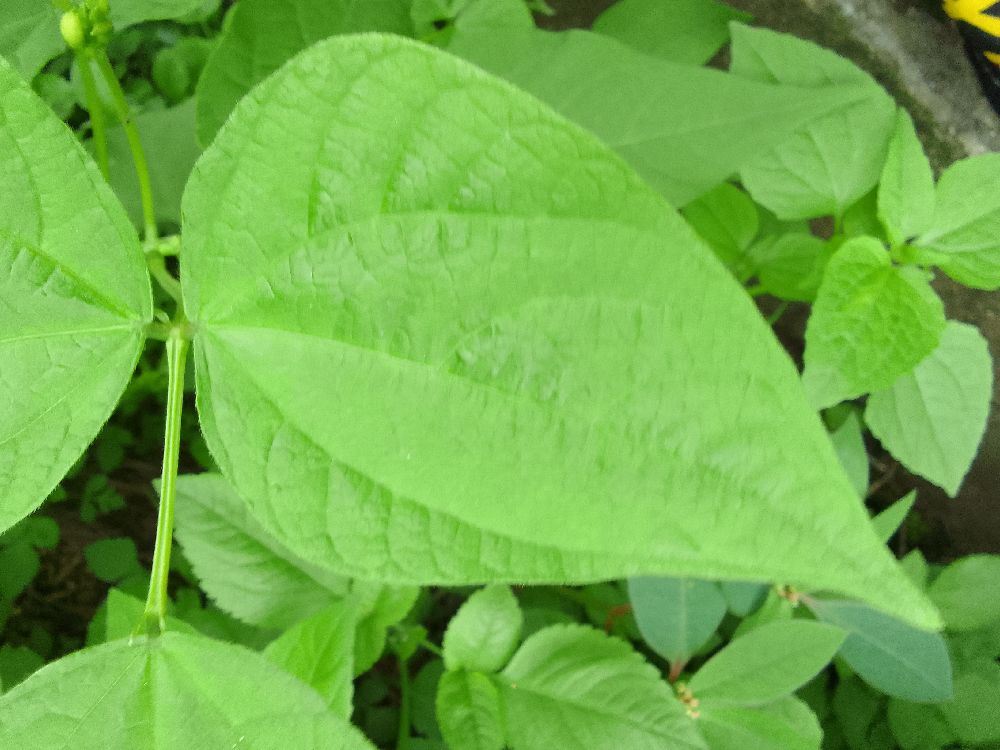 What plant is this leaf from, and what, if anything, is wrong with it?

common bean, healthy
